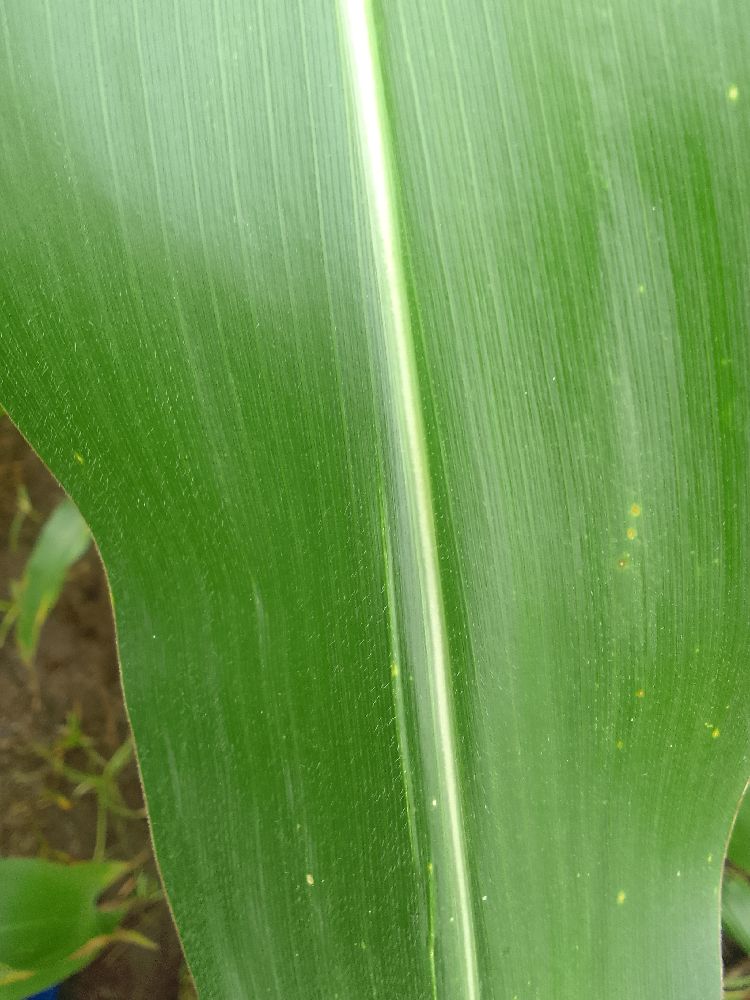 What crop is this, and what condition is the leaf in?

maize, healthy
